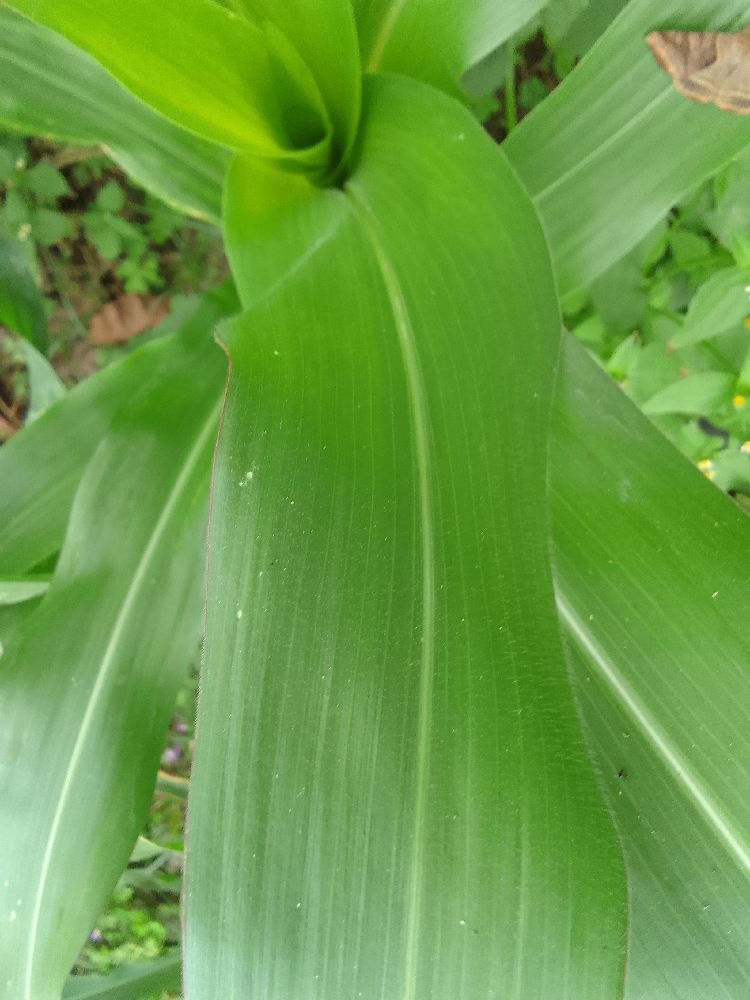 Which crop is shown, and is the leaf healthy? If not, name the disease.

maize, healthy
